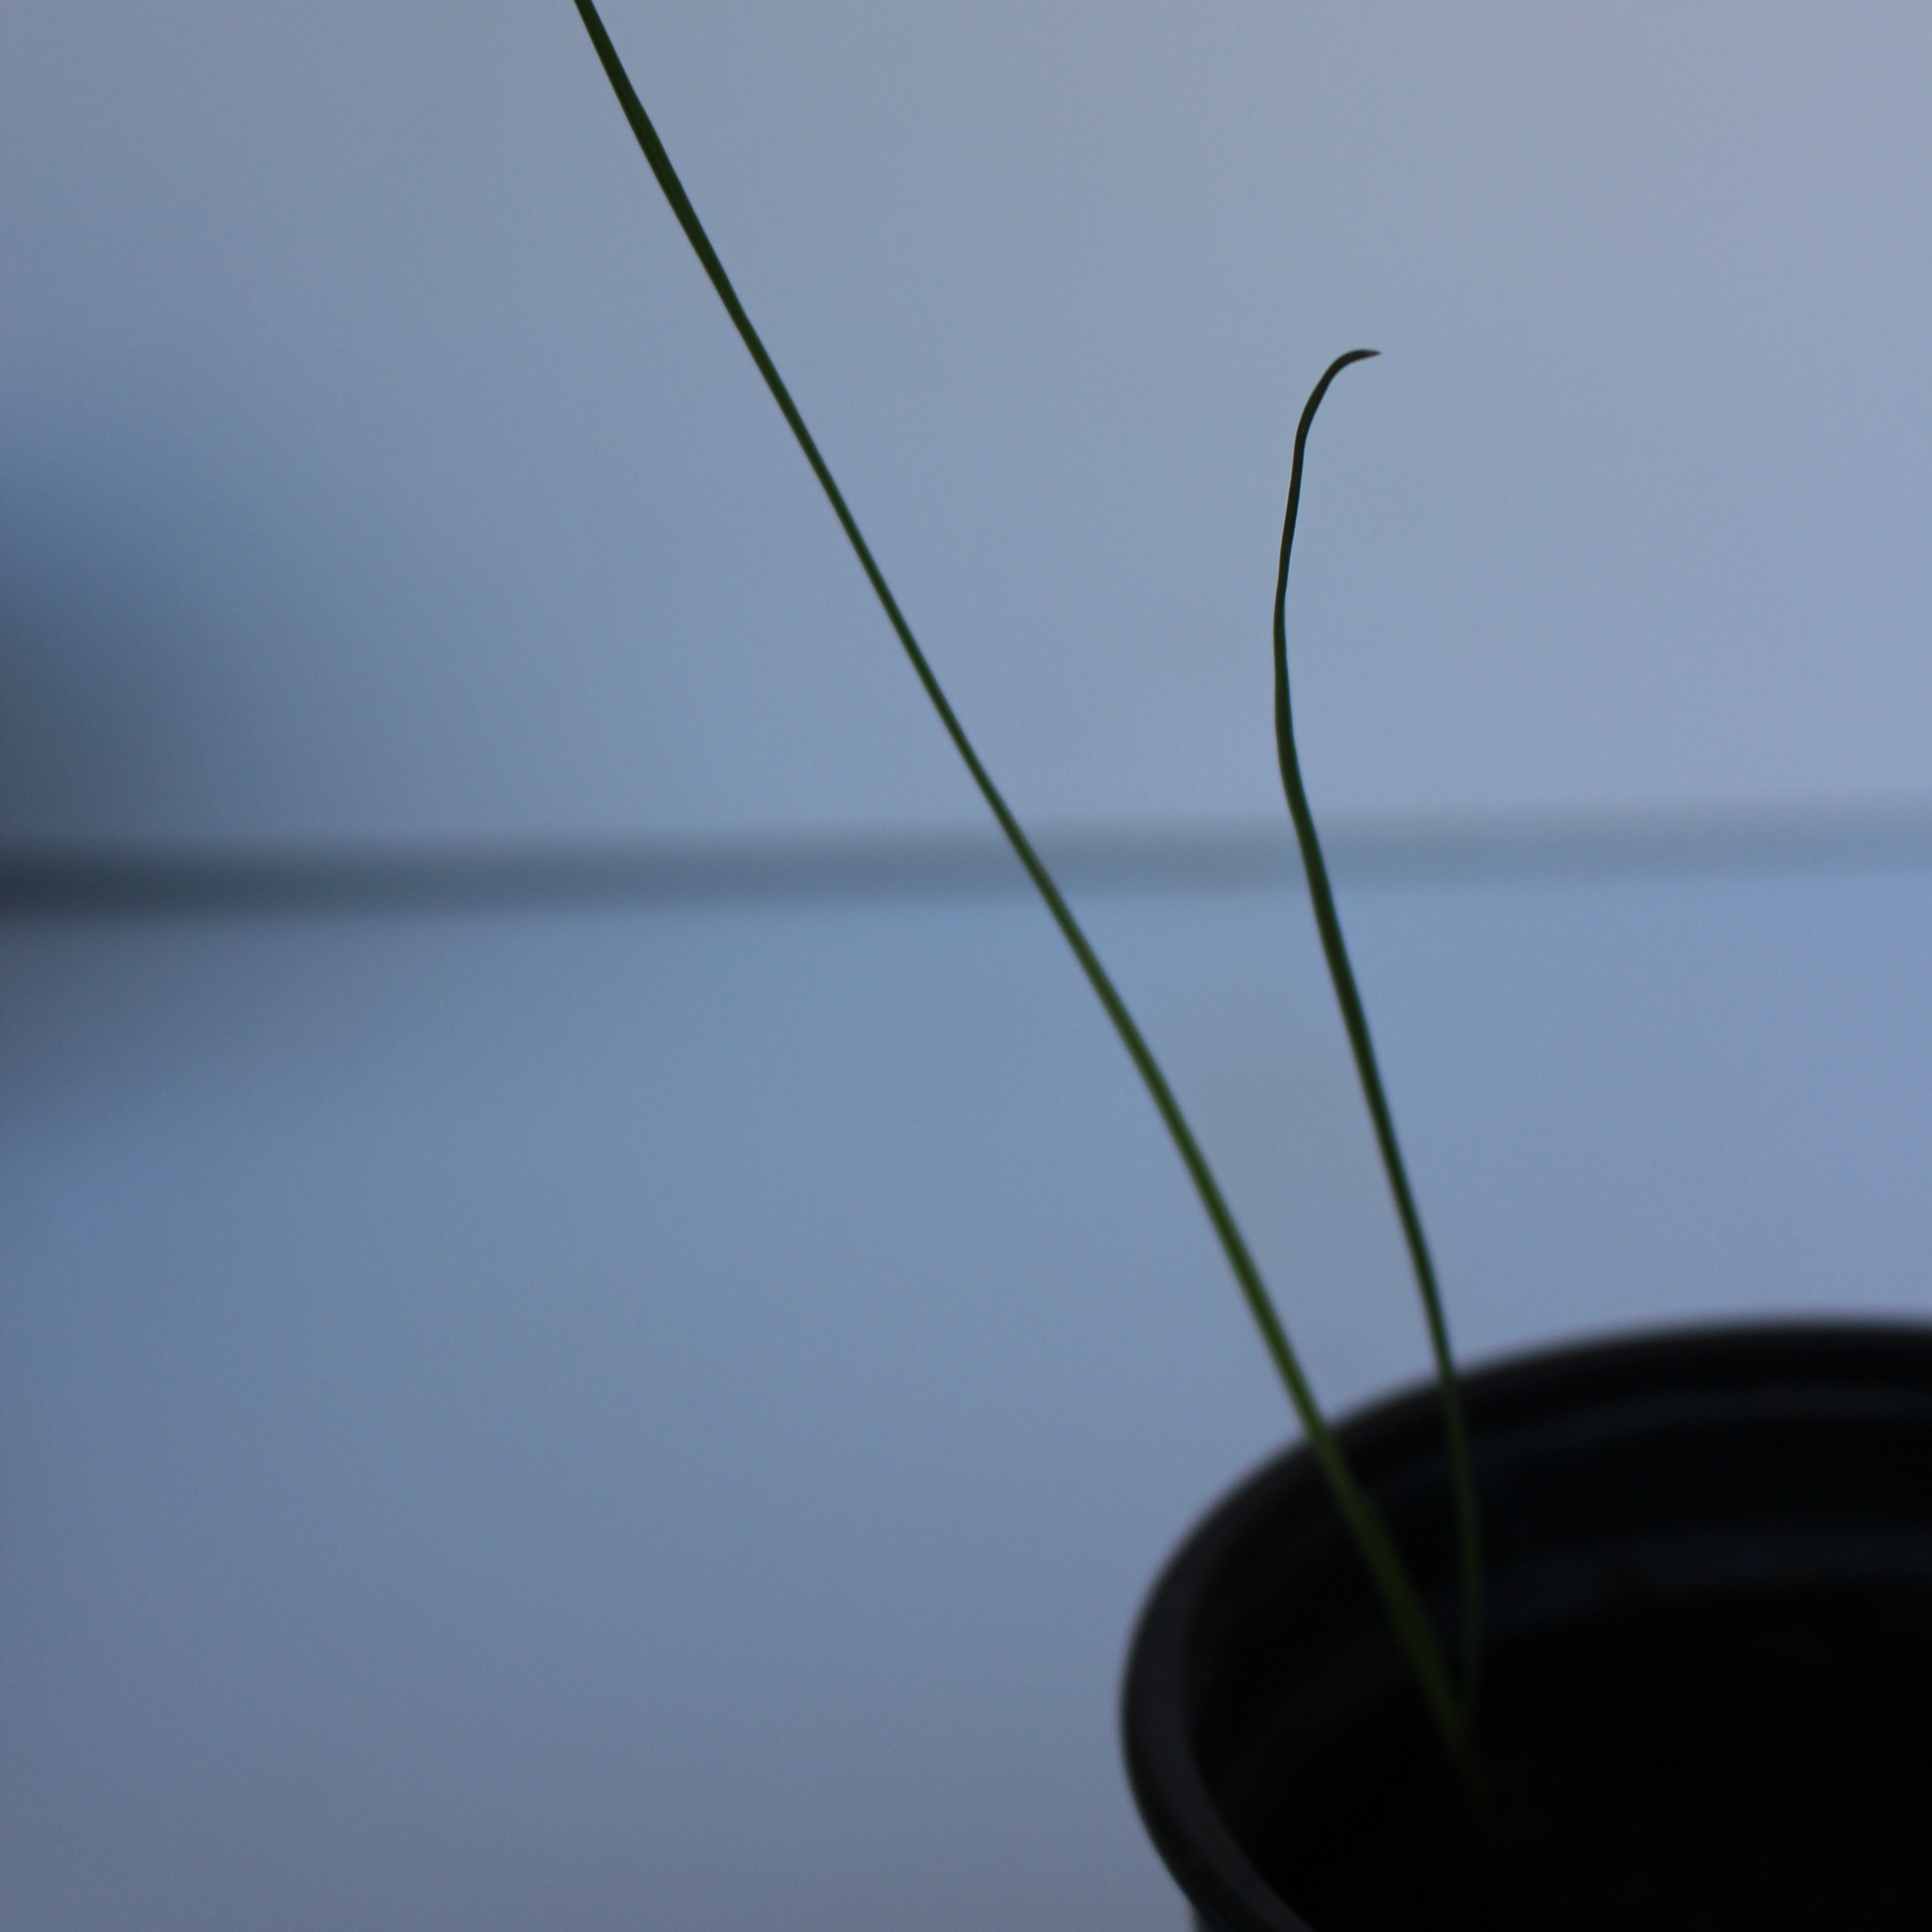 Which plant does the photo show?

Lolium multiflorum
